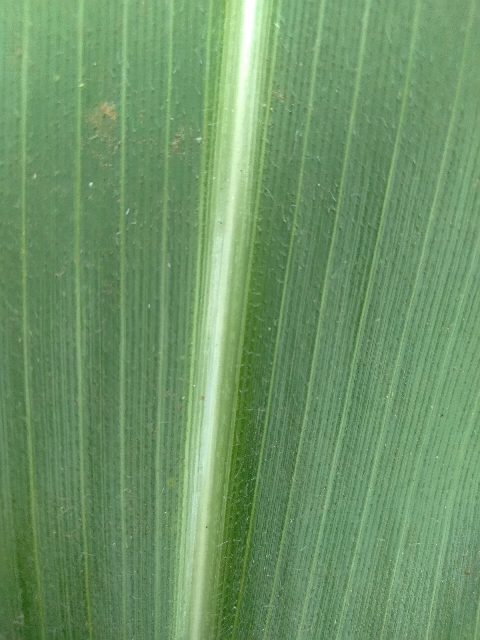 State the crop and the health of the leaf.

maize, healthy
